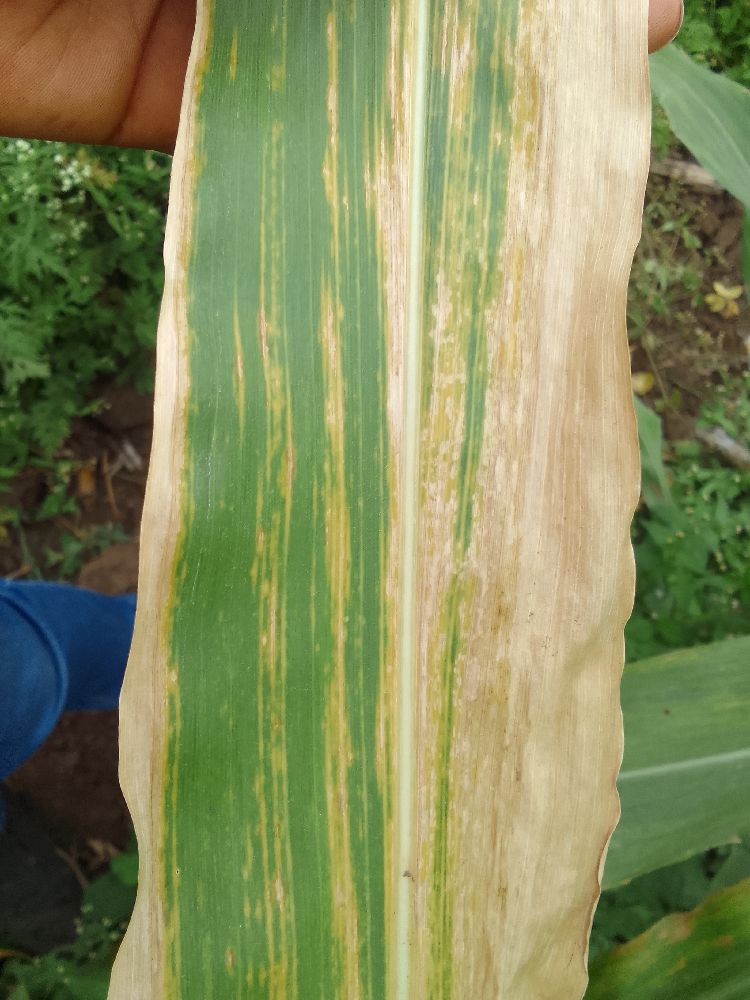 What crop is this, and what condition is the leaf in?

maize, maize lethal necrosis
